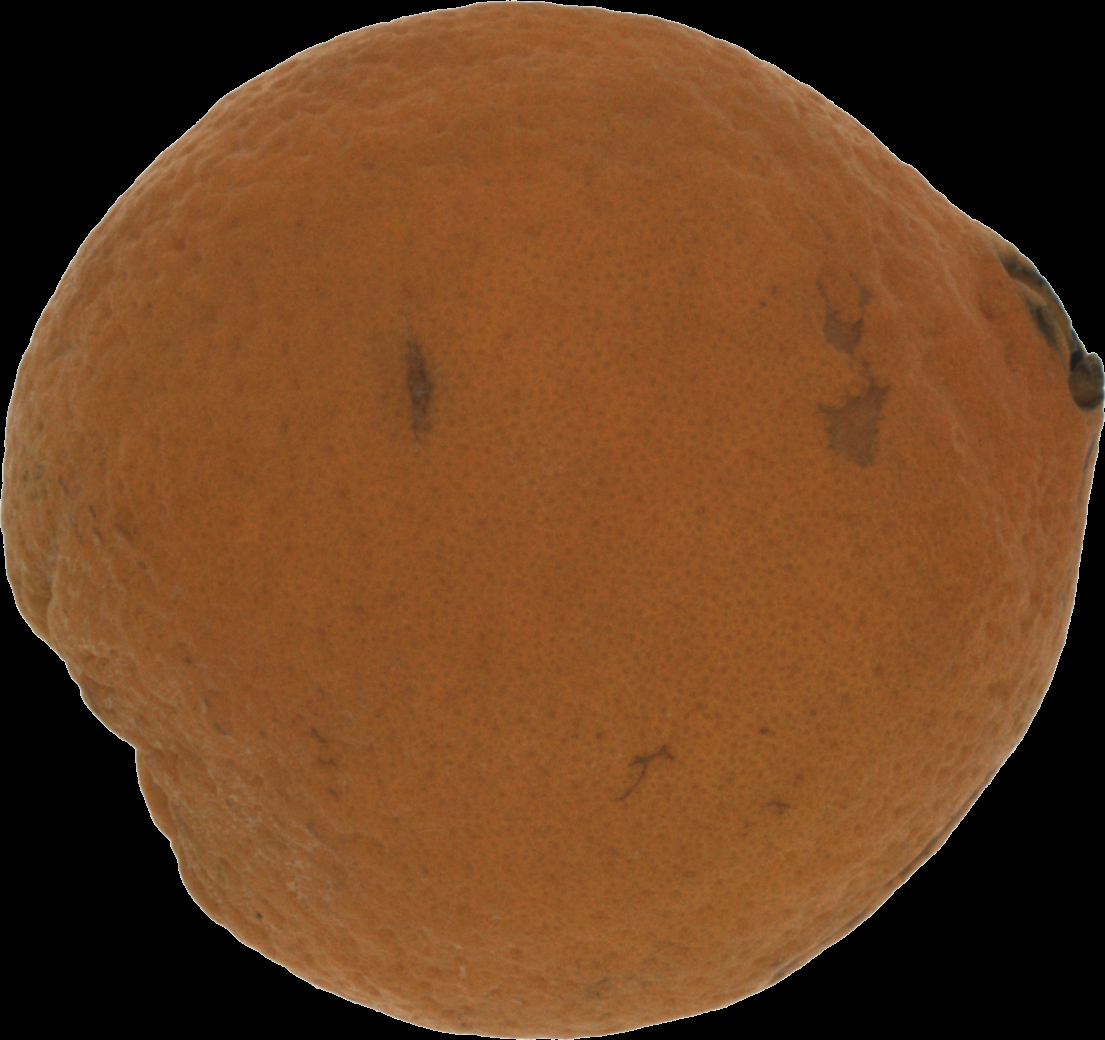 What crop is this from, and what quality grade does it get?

orange, bad
